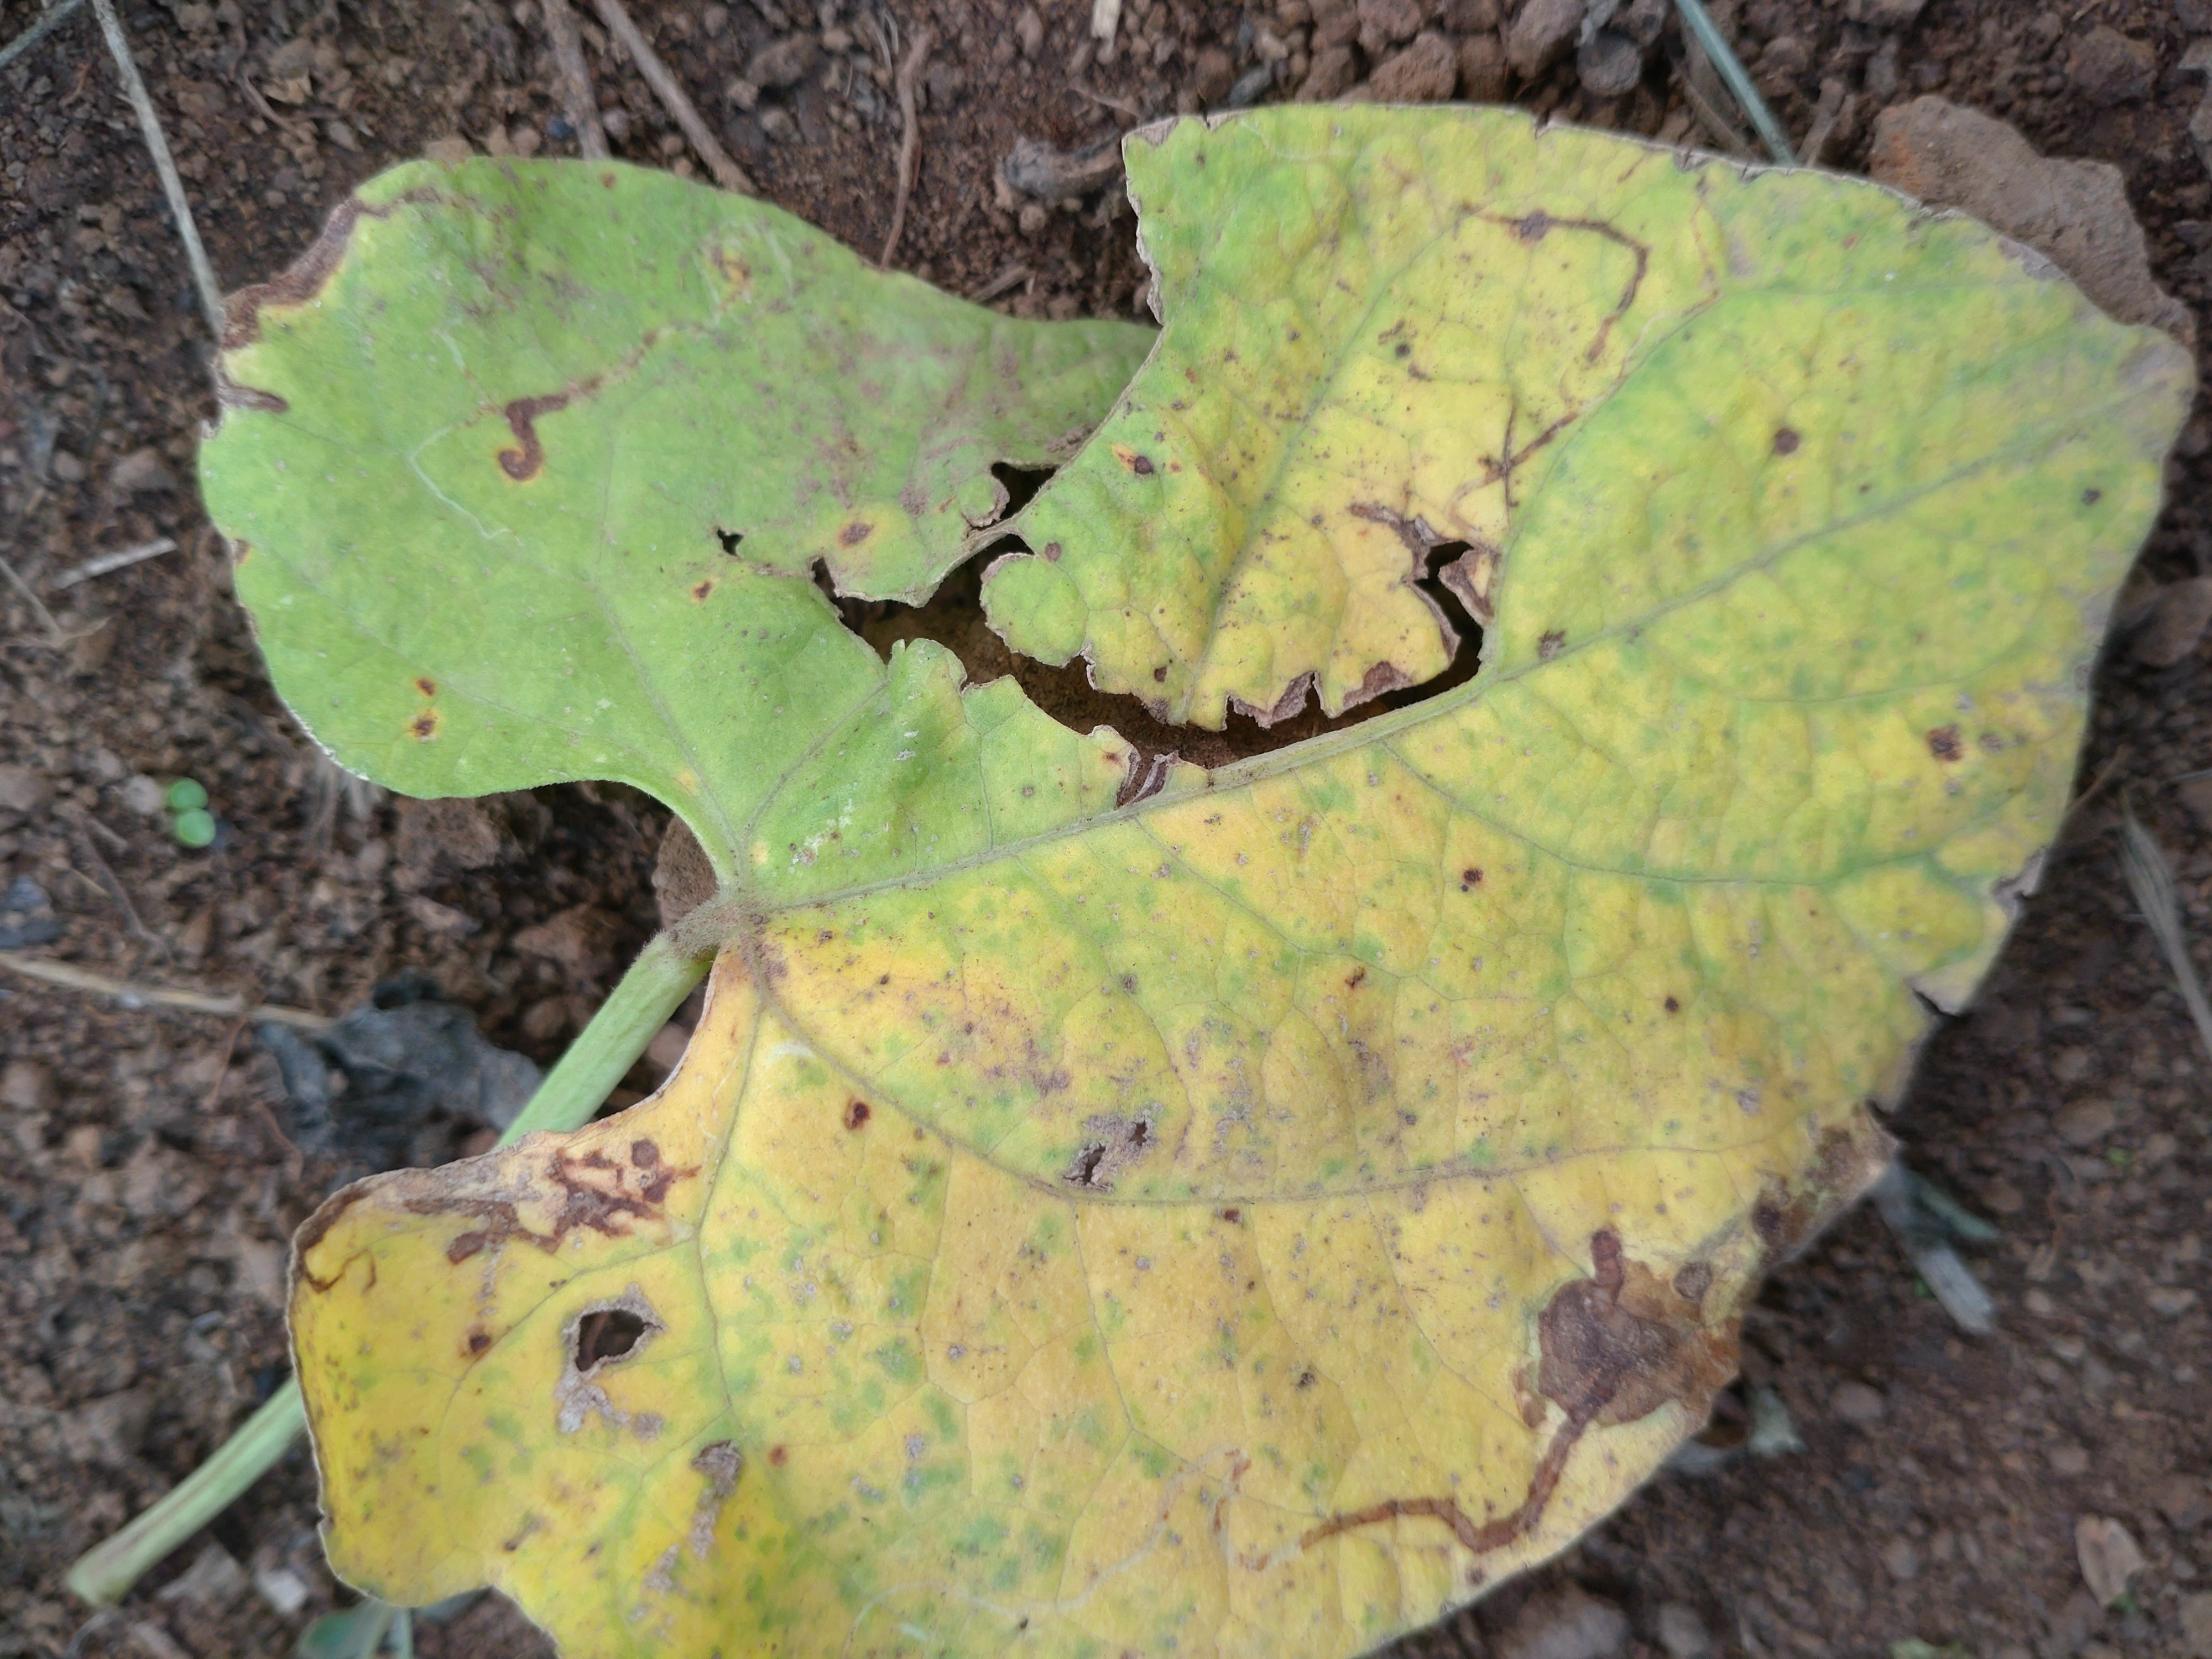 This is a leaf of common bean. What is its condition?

rust
